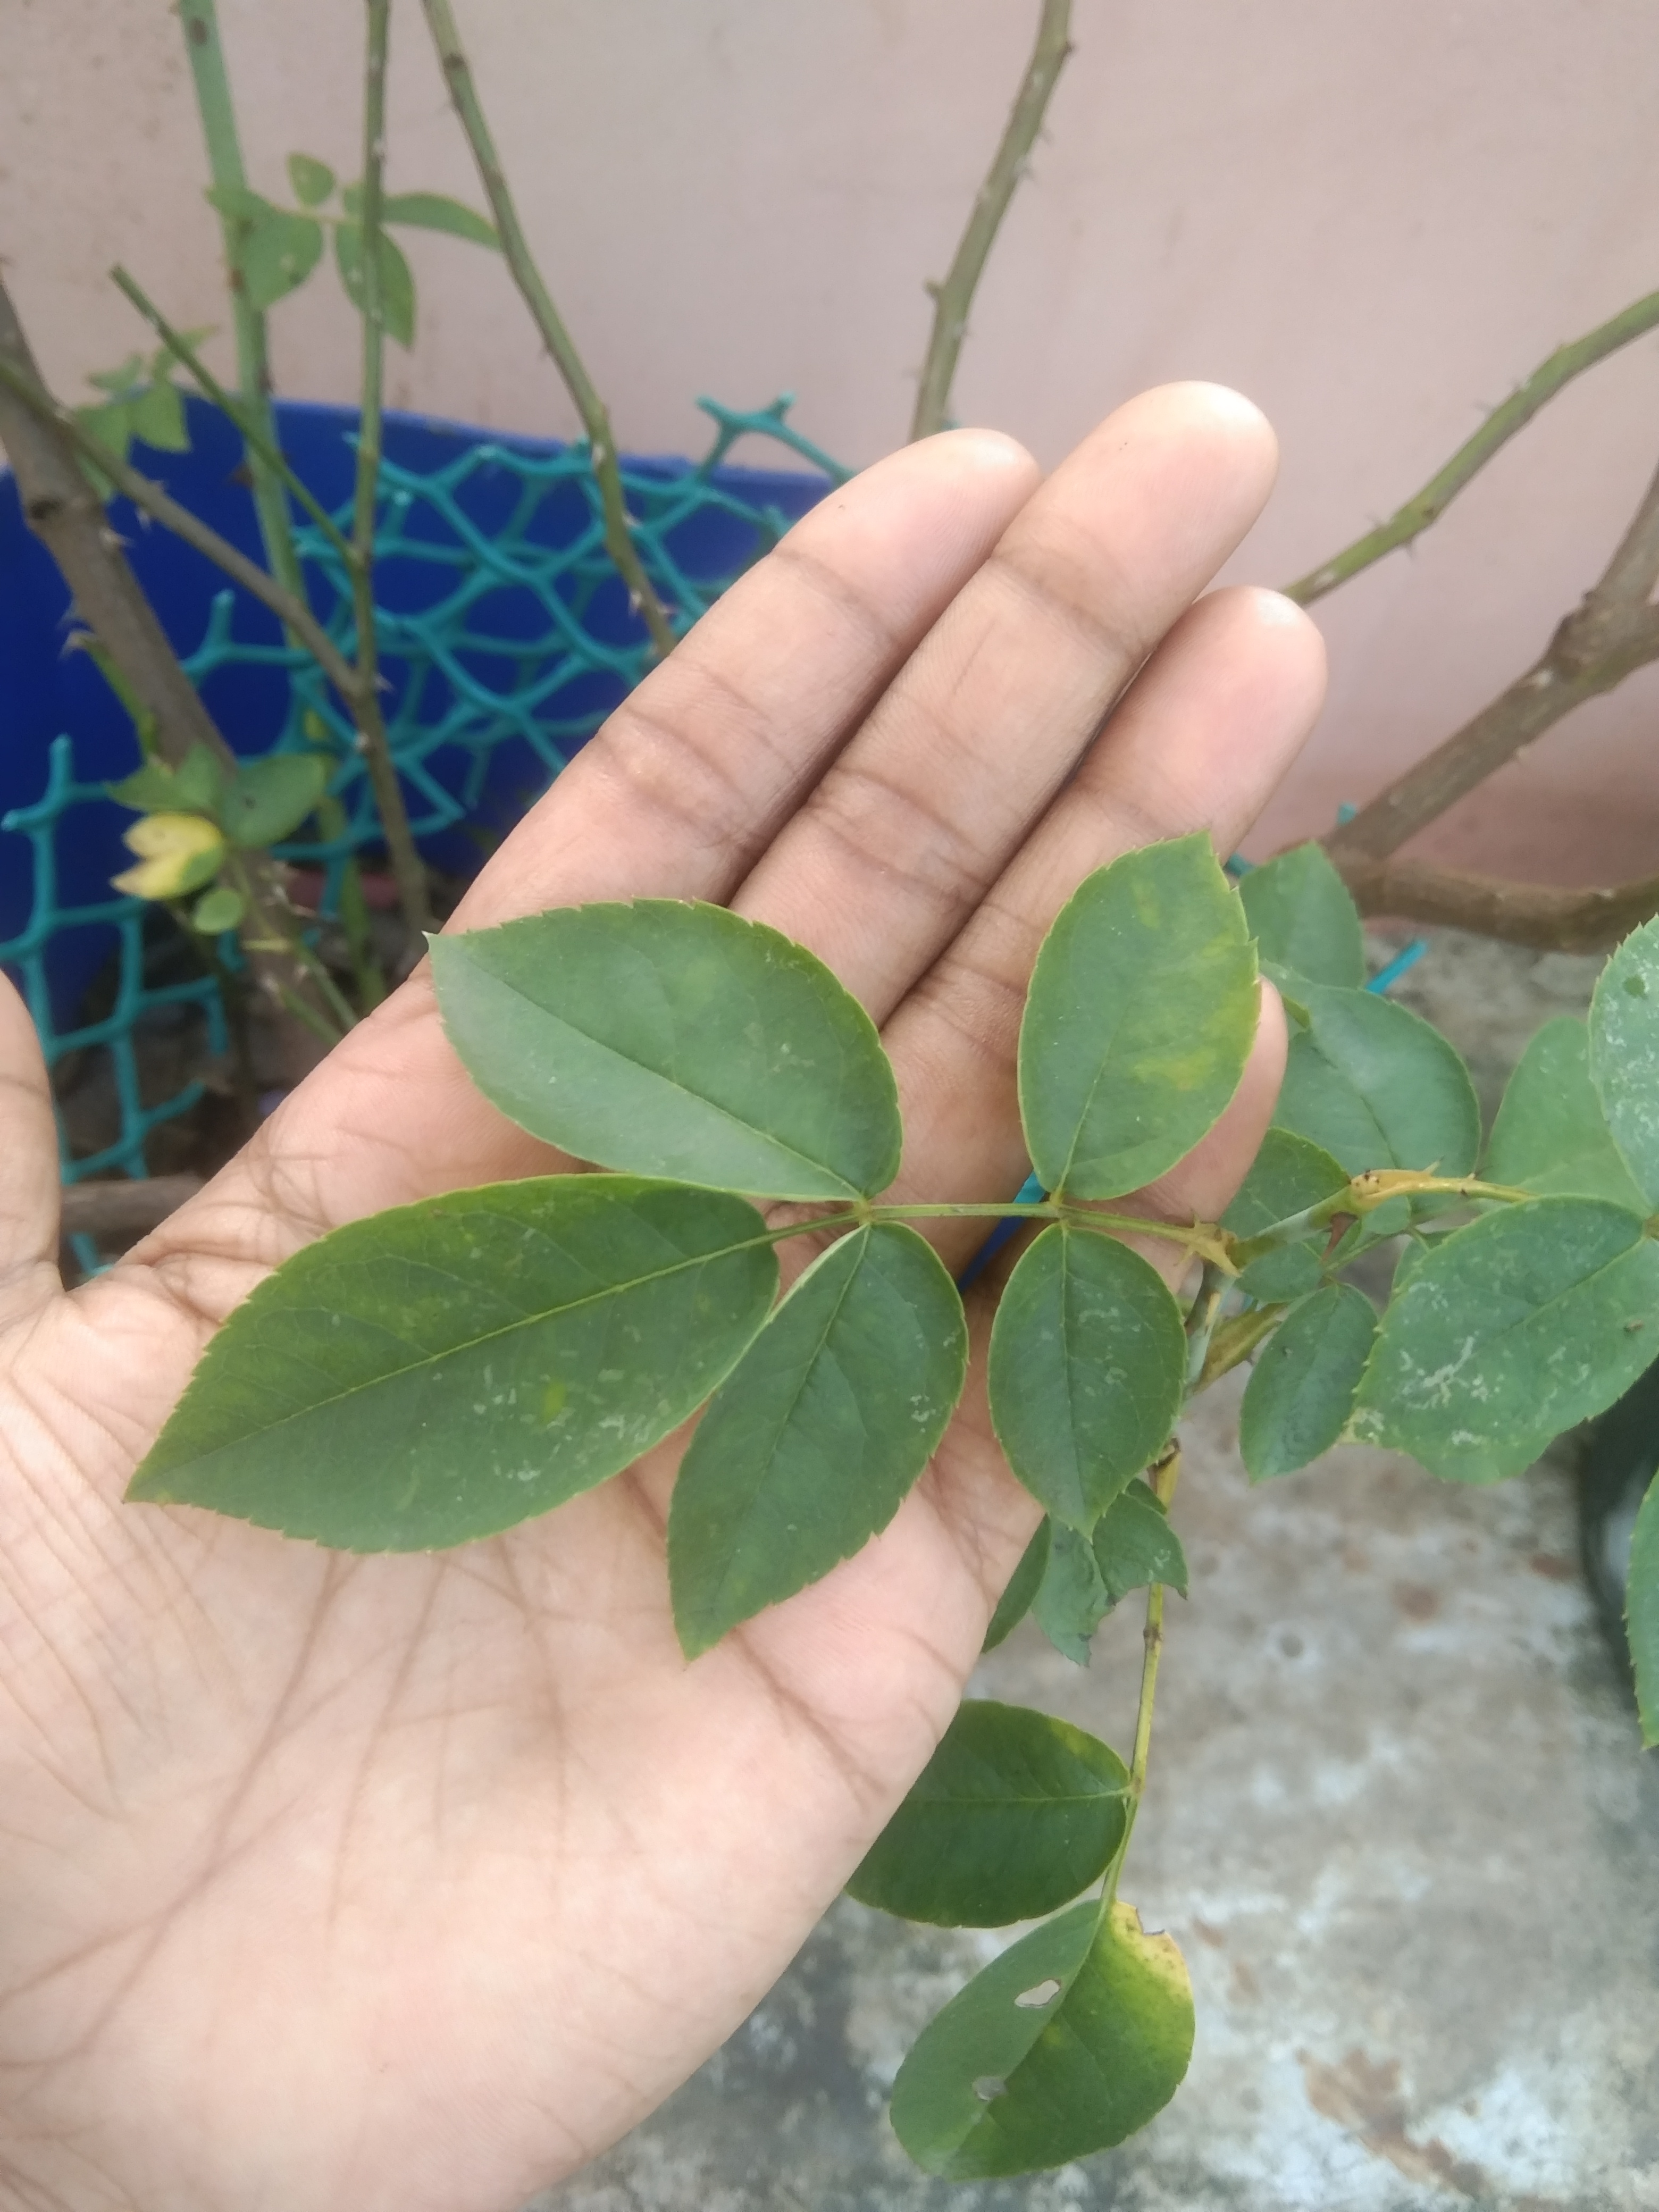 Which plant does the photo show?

rose
